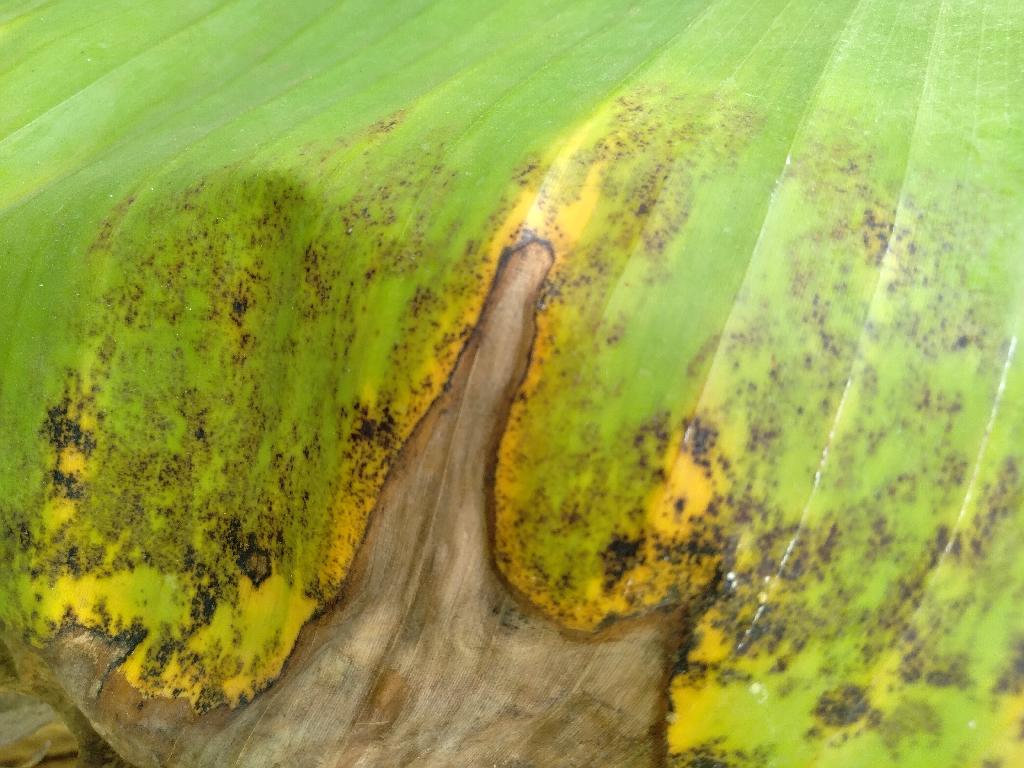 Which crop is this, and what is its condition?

banana, black sigatoka
